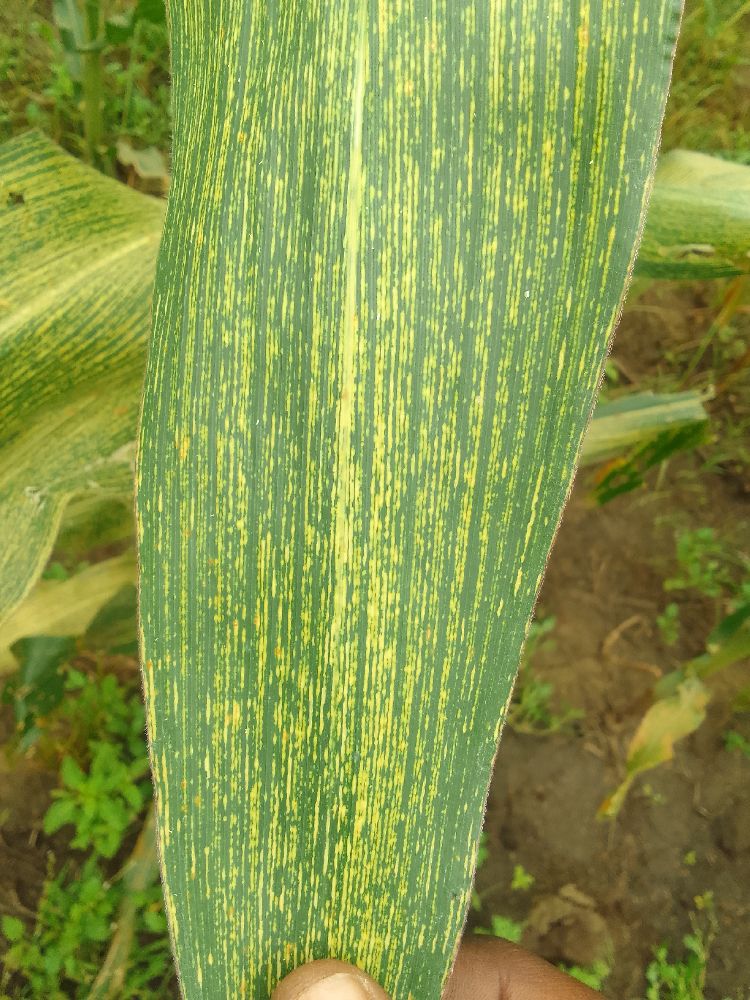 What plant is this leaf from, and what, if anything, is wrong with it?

maize, maize streak virus
